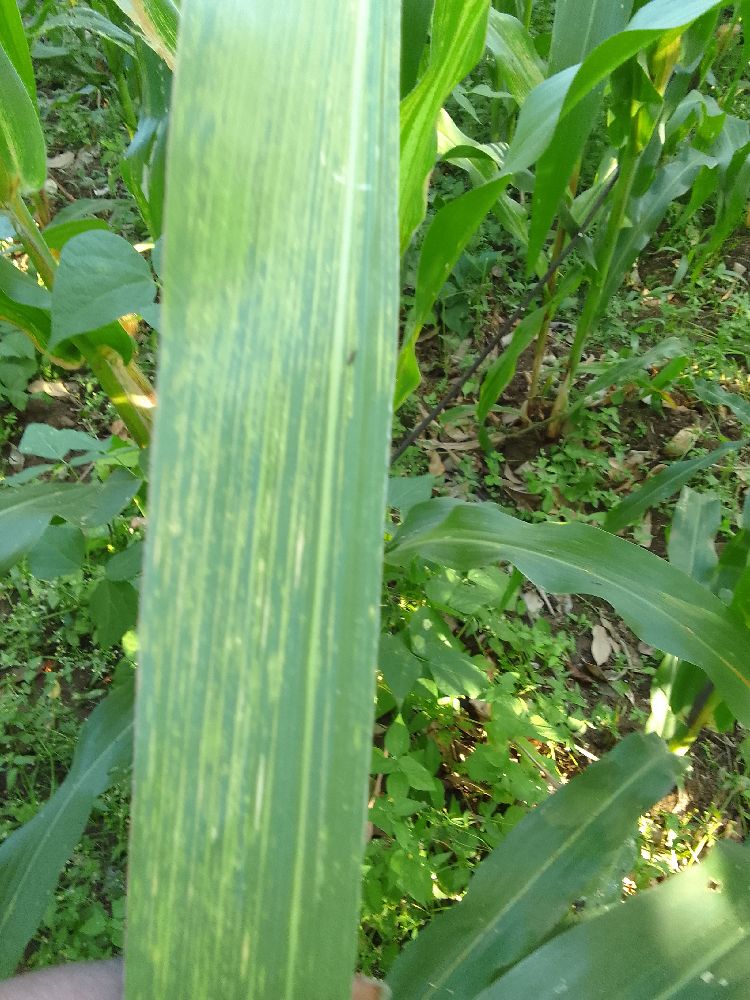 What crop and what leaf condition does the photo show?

maize, maize lethal necrosis
